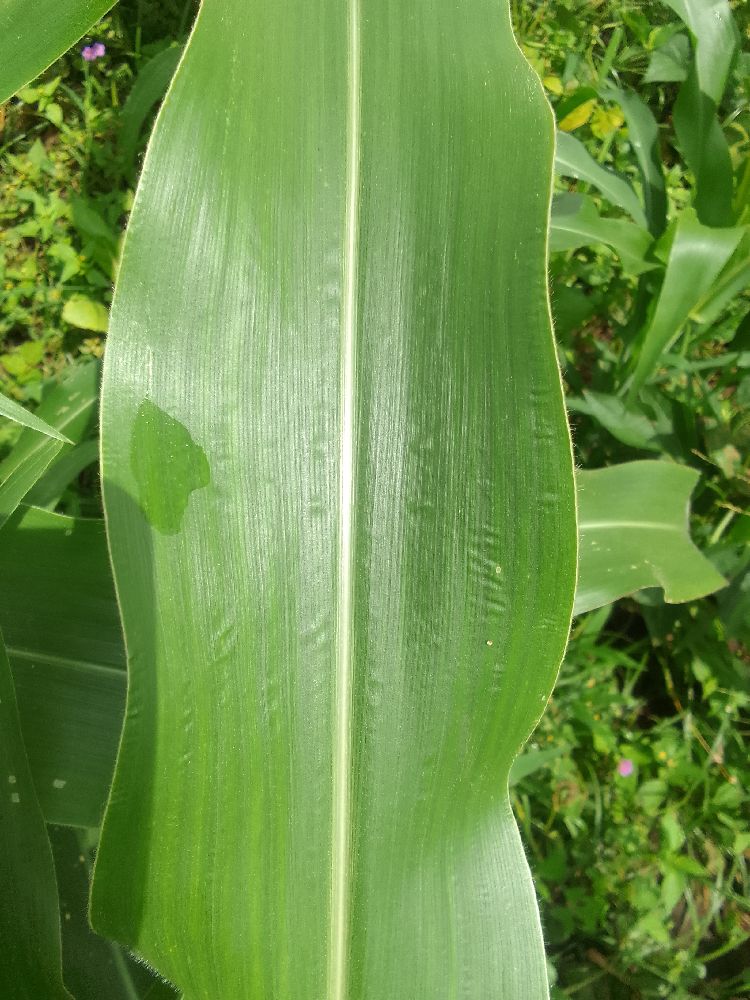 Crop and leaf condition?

maize, healthy
